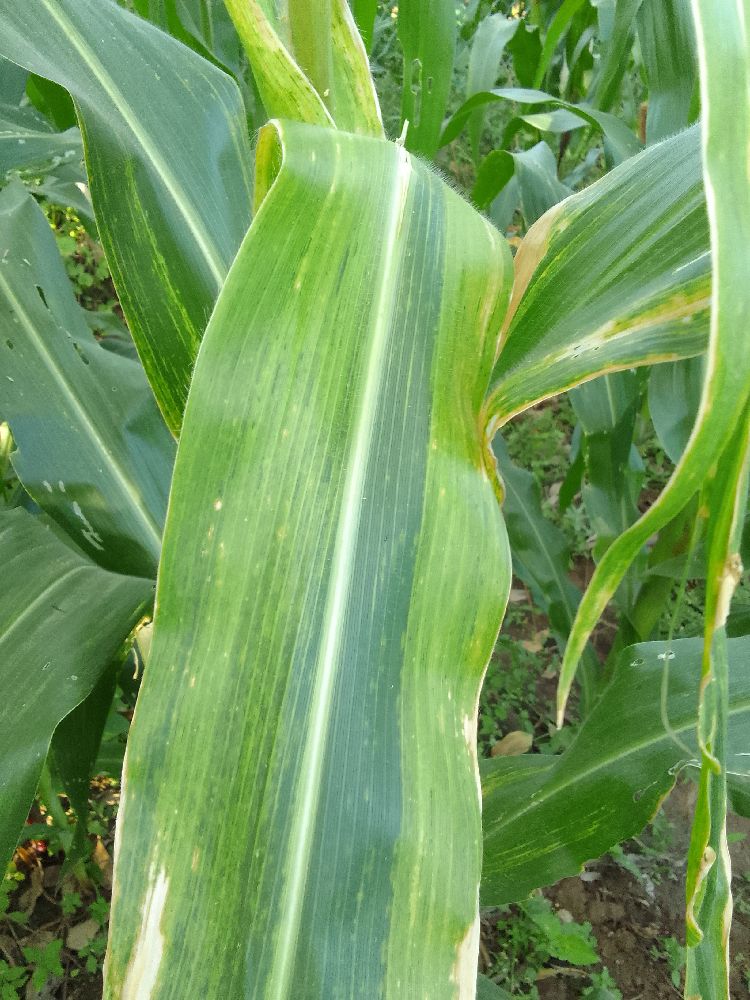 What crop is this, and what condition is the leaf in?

maize, maize lethal necrosis
